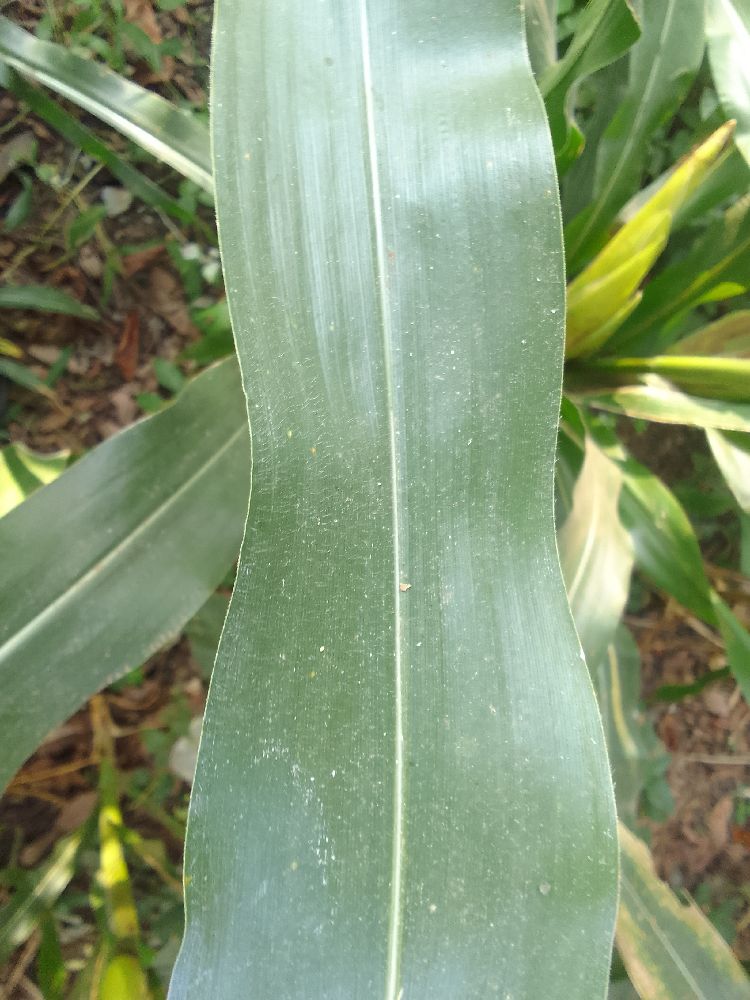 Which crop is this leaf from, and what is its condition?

maize, healthy
